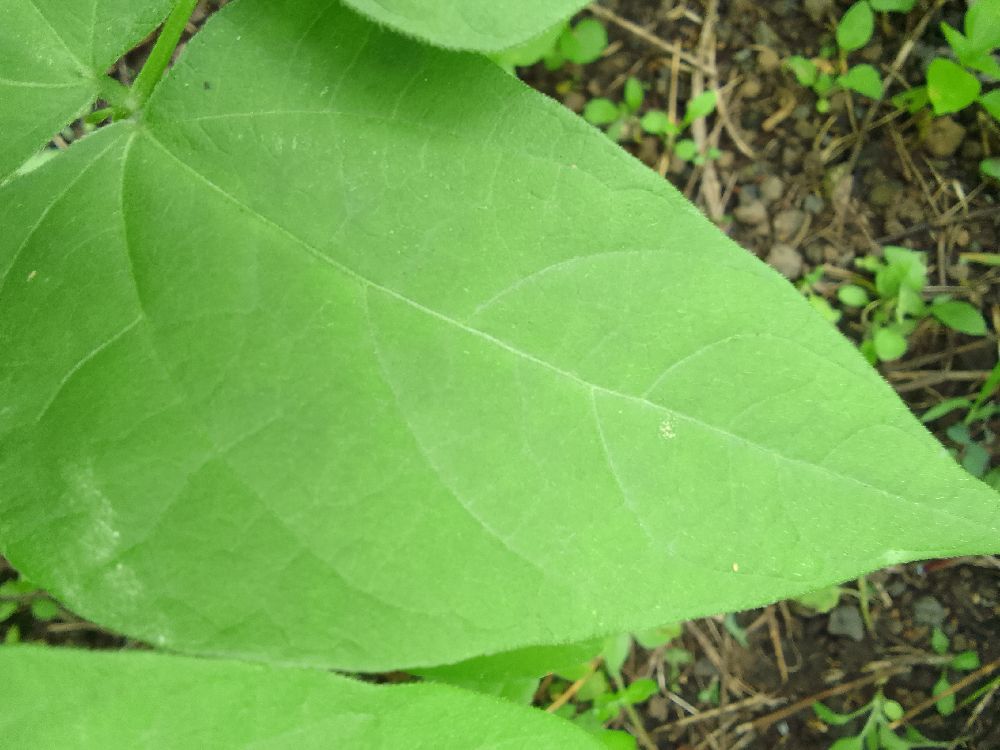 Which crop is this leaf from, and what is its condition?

common bean, healthy
